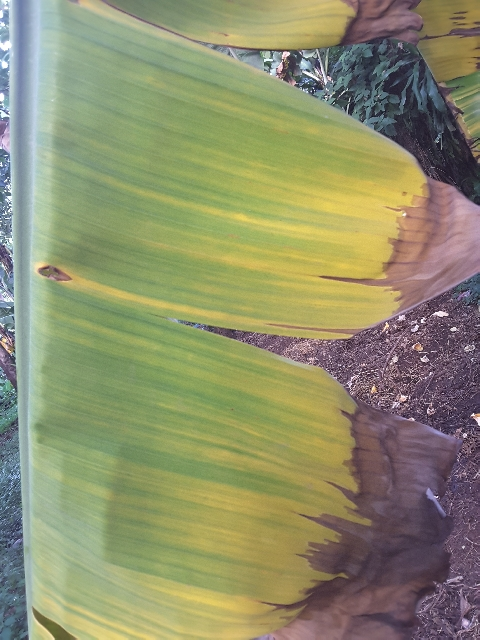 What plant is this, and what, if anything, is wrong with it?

banana, fusarium wilt race 1
